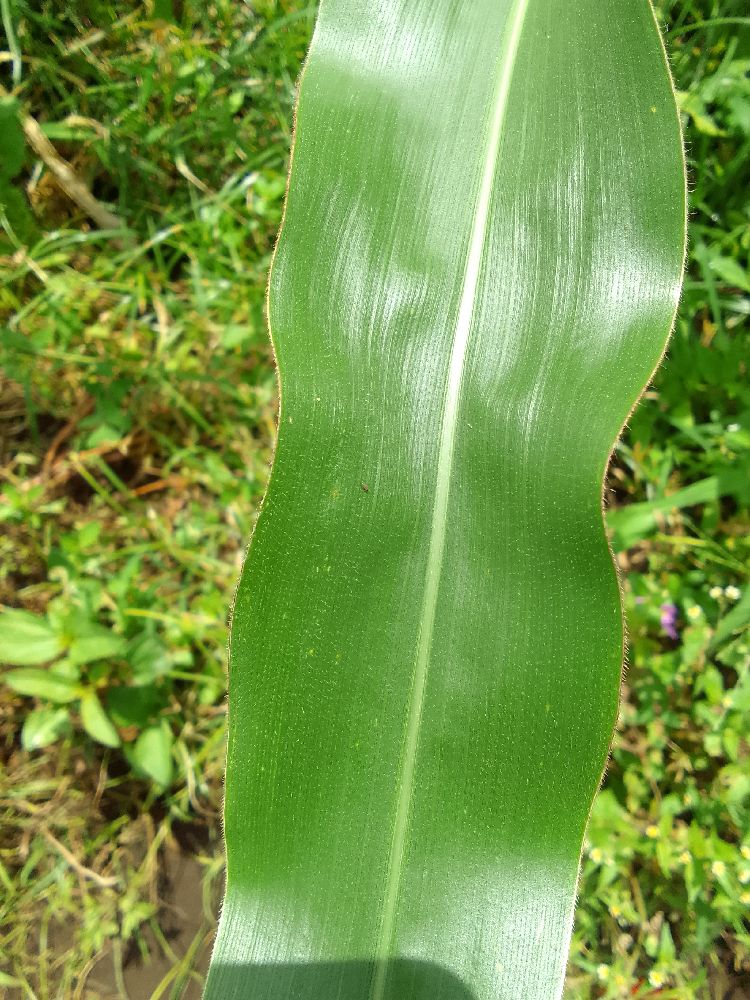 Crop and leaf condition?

maize, healthy
